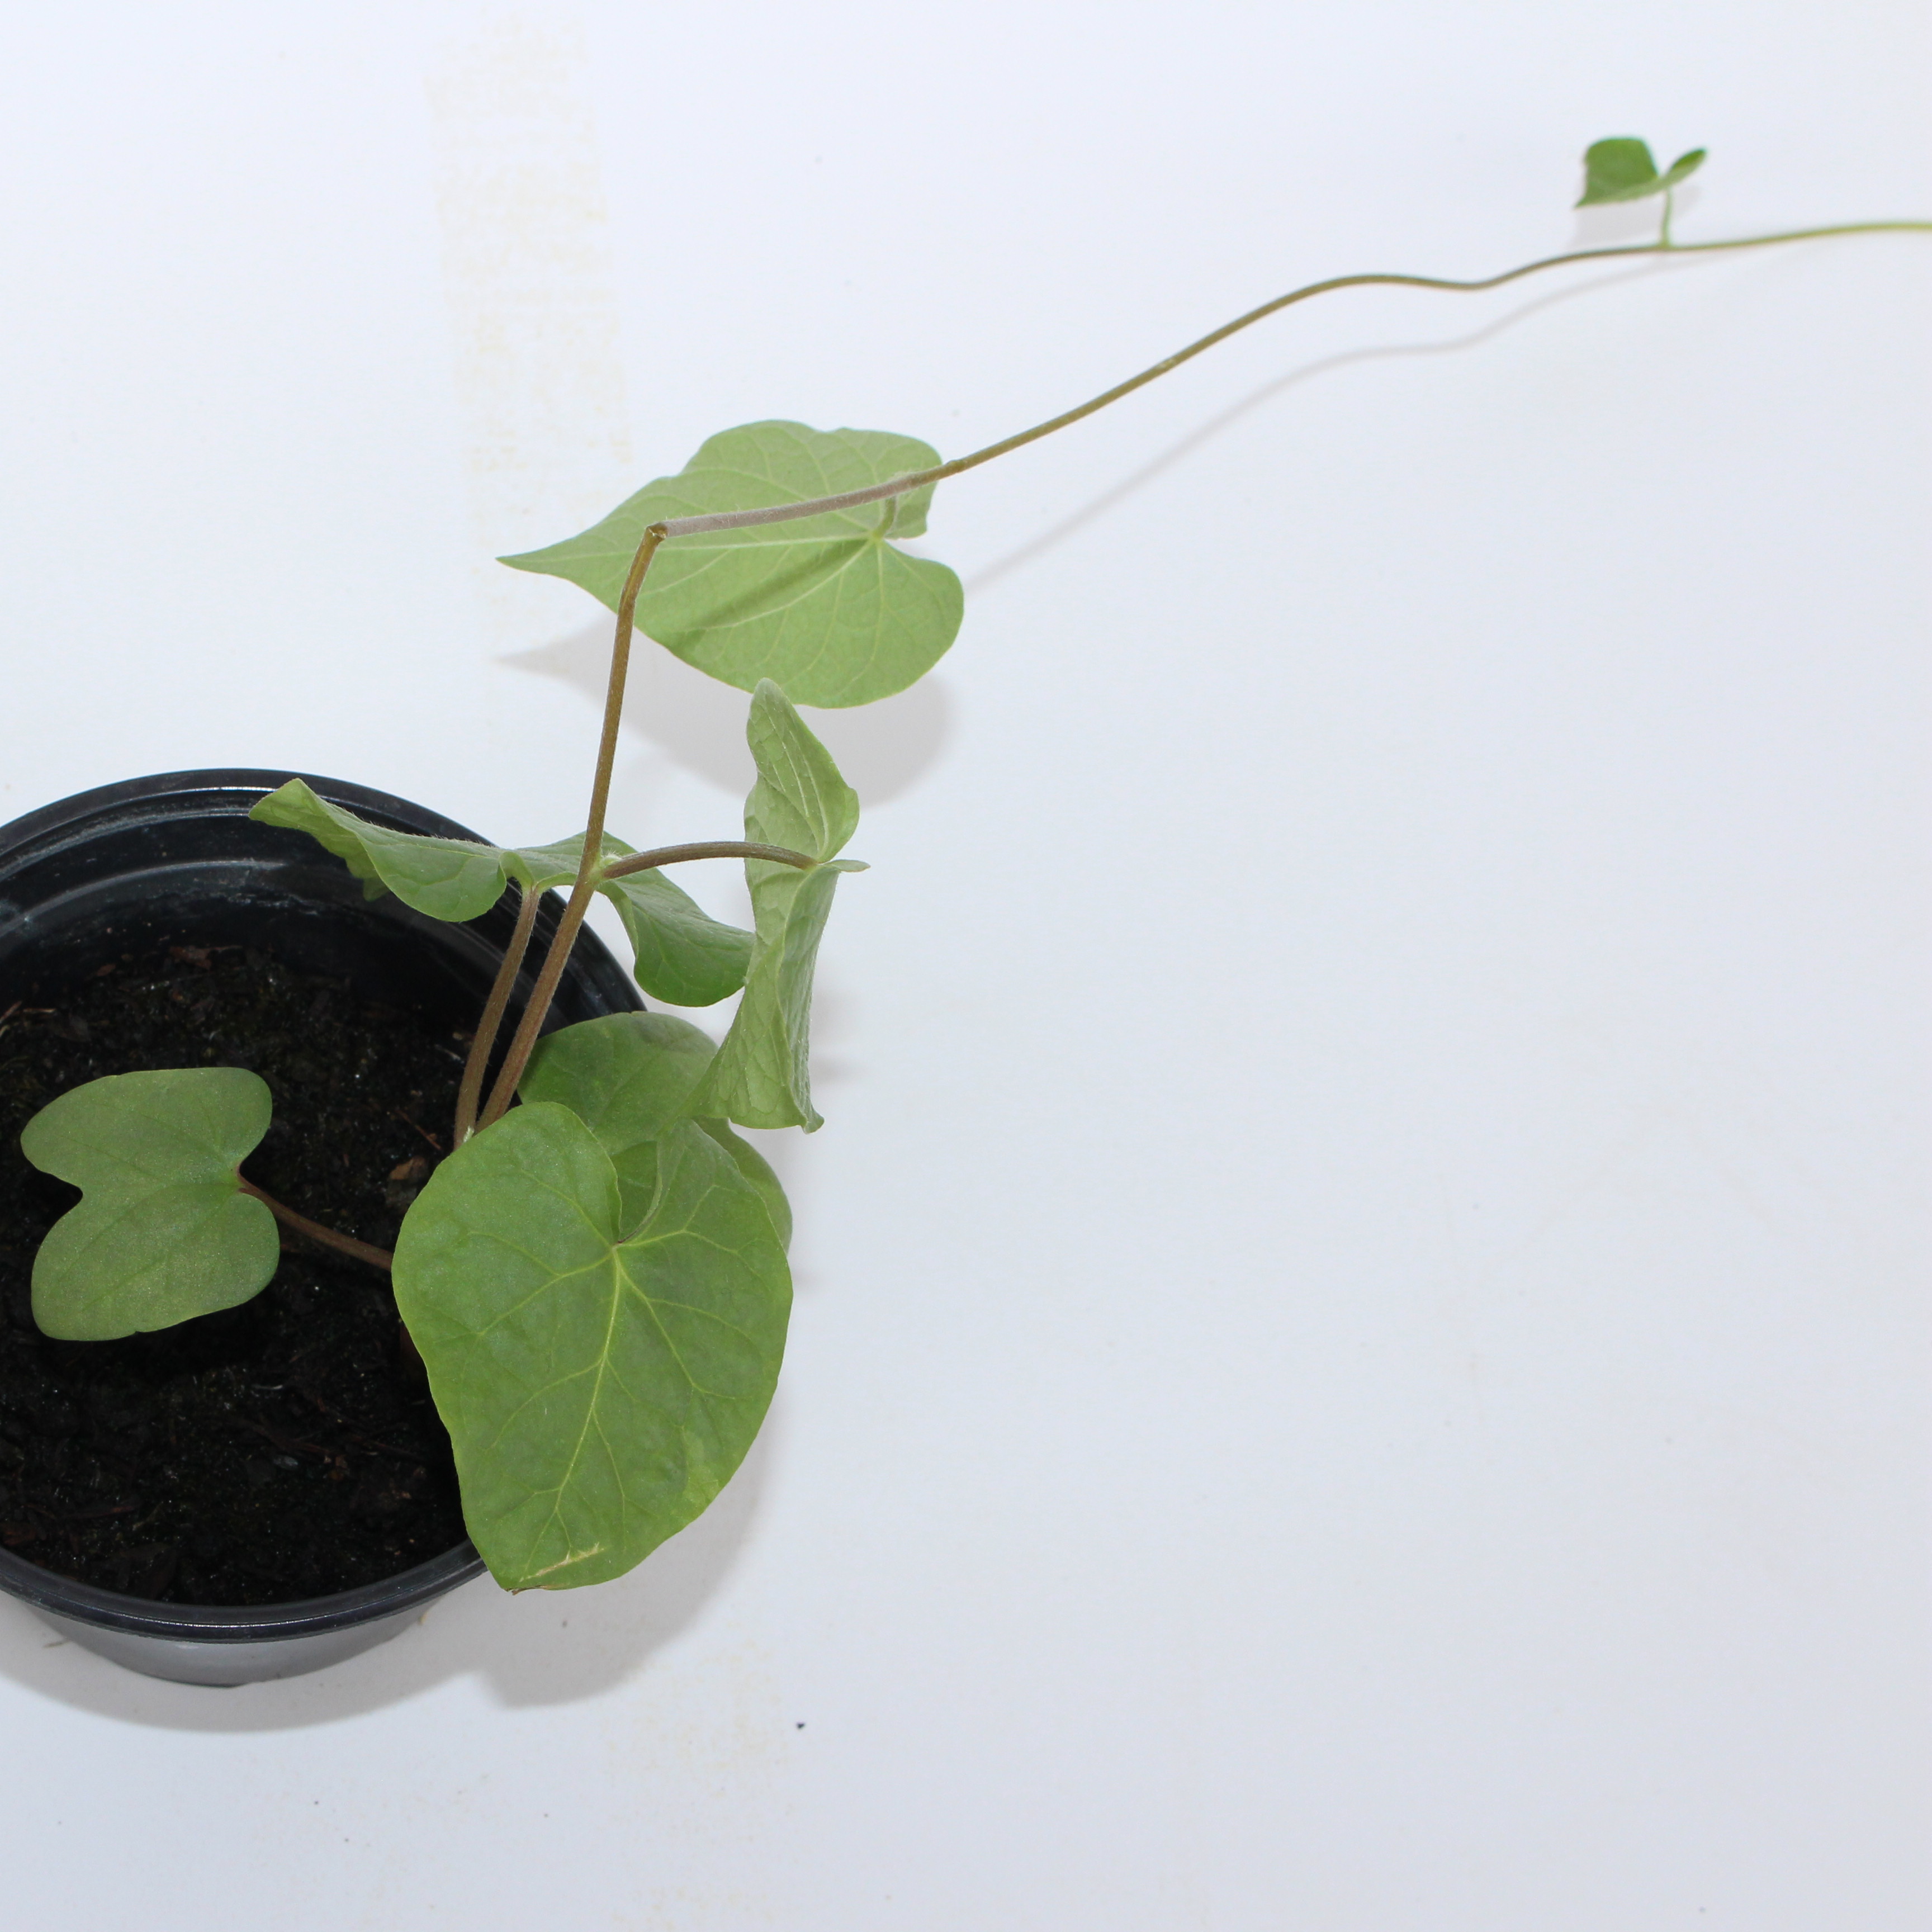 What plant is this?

Convolvulus arvensis
